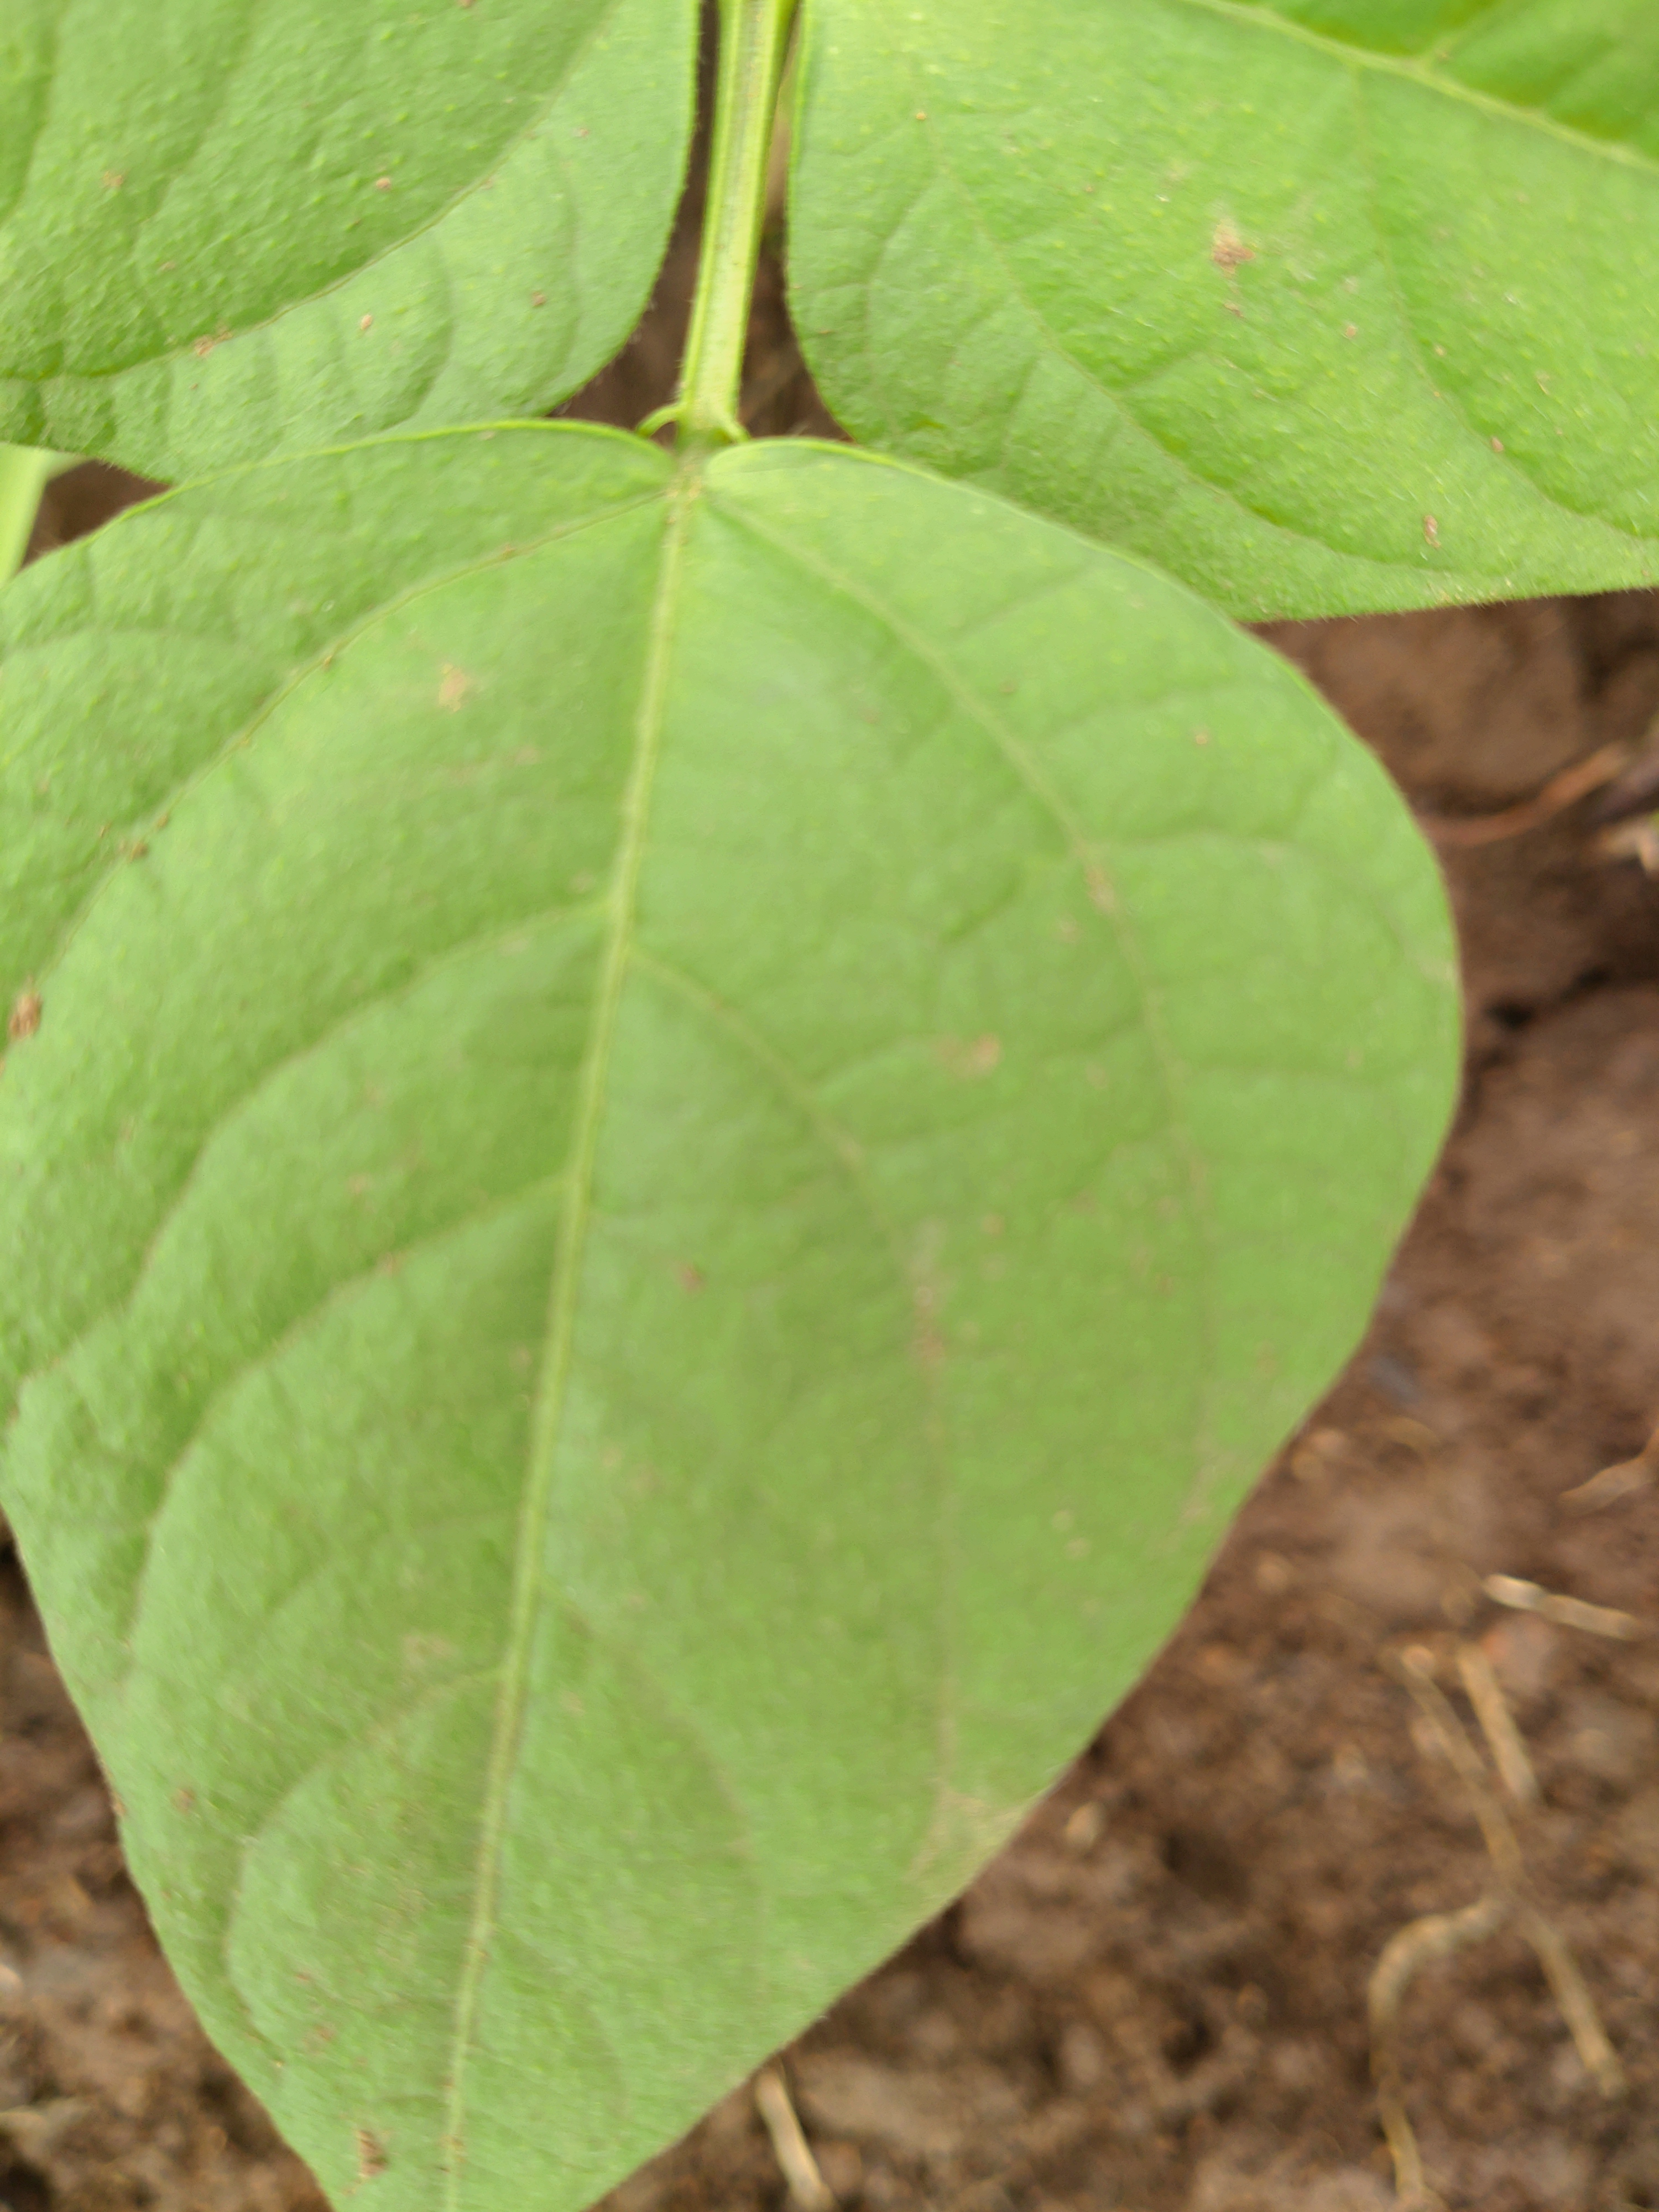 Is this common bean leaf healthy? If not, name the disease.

healthy
